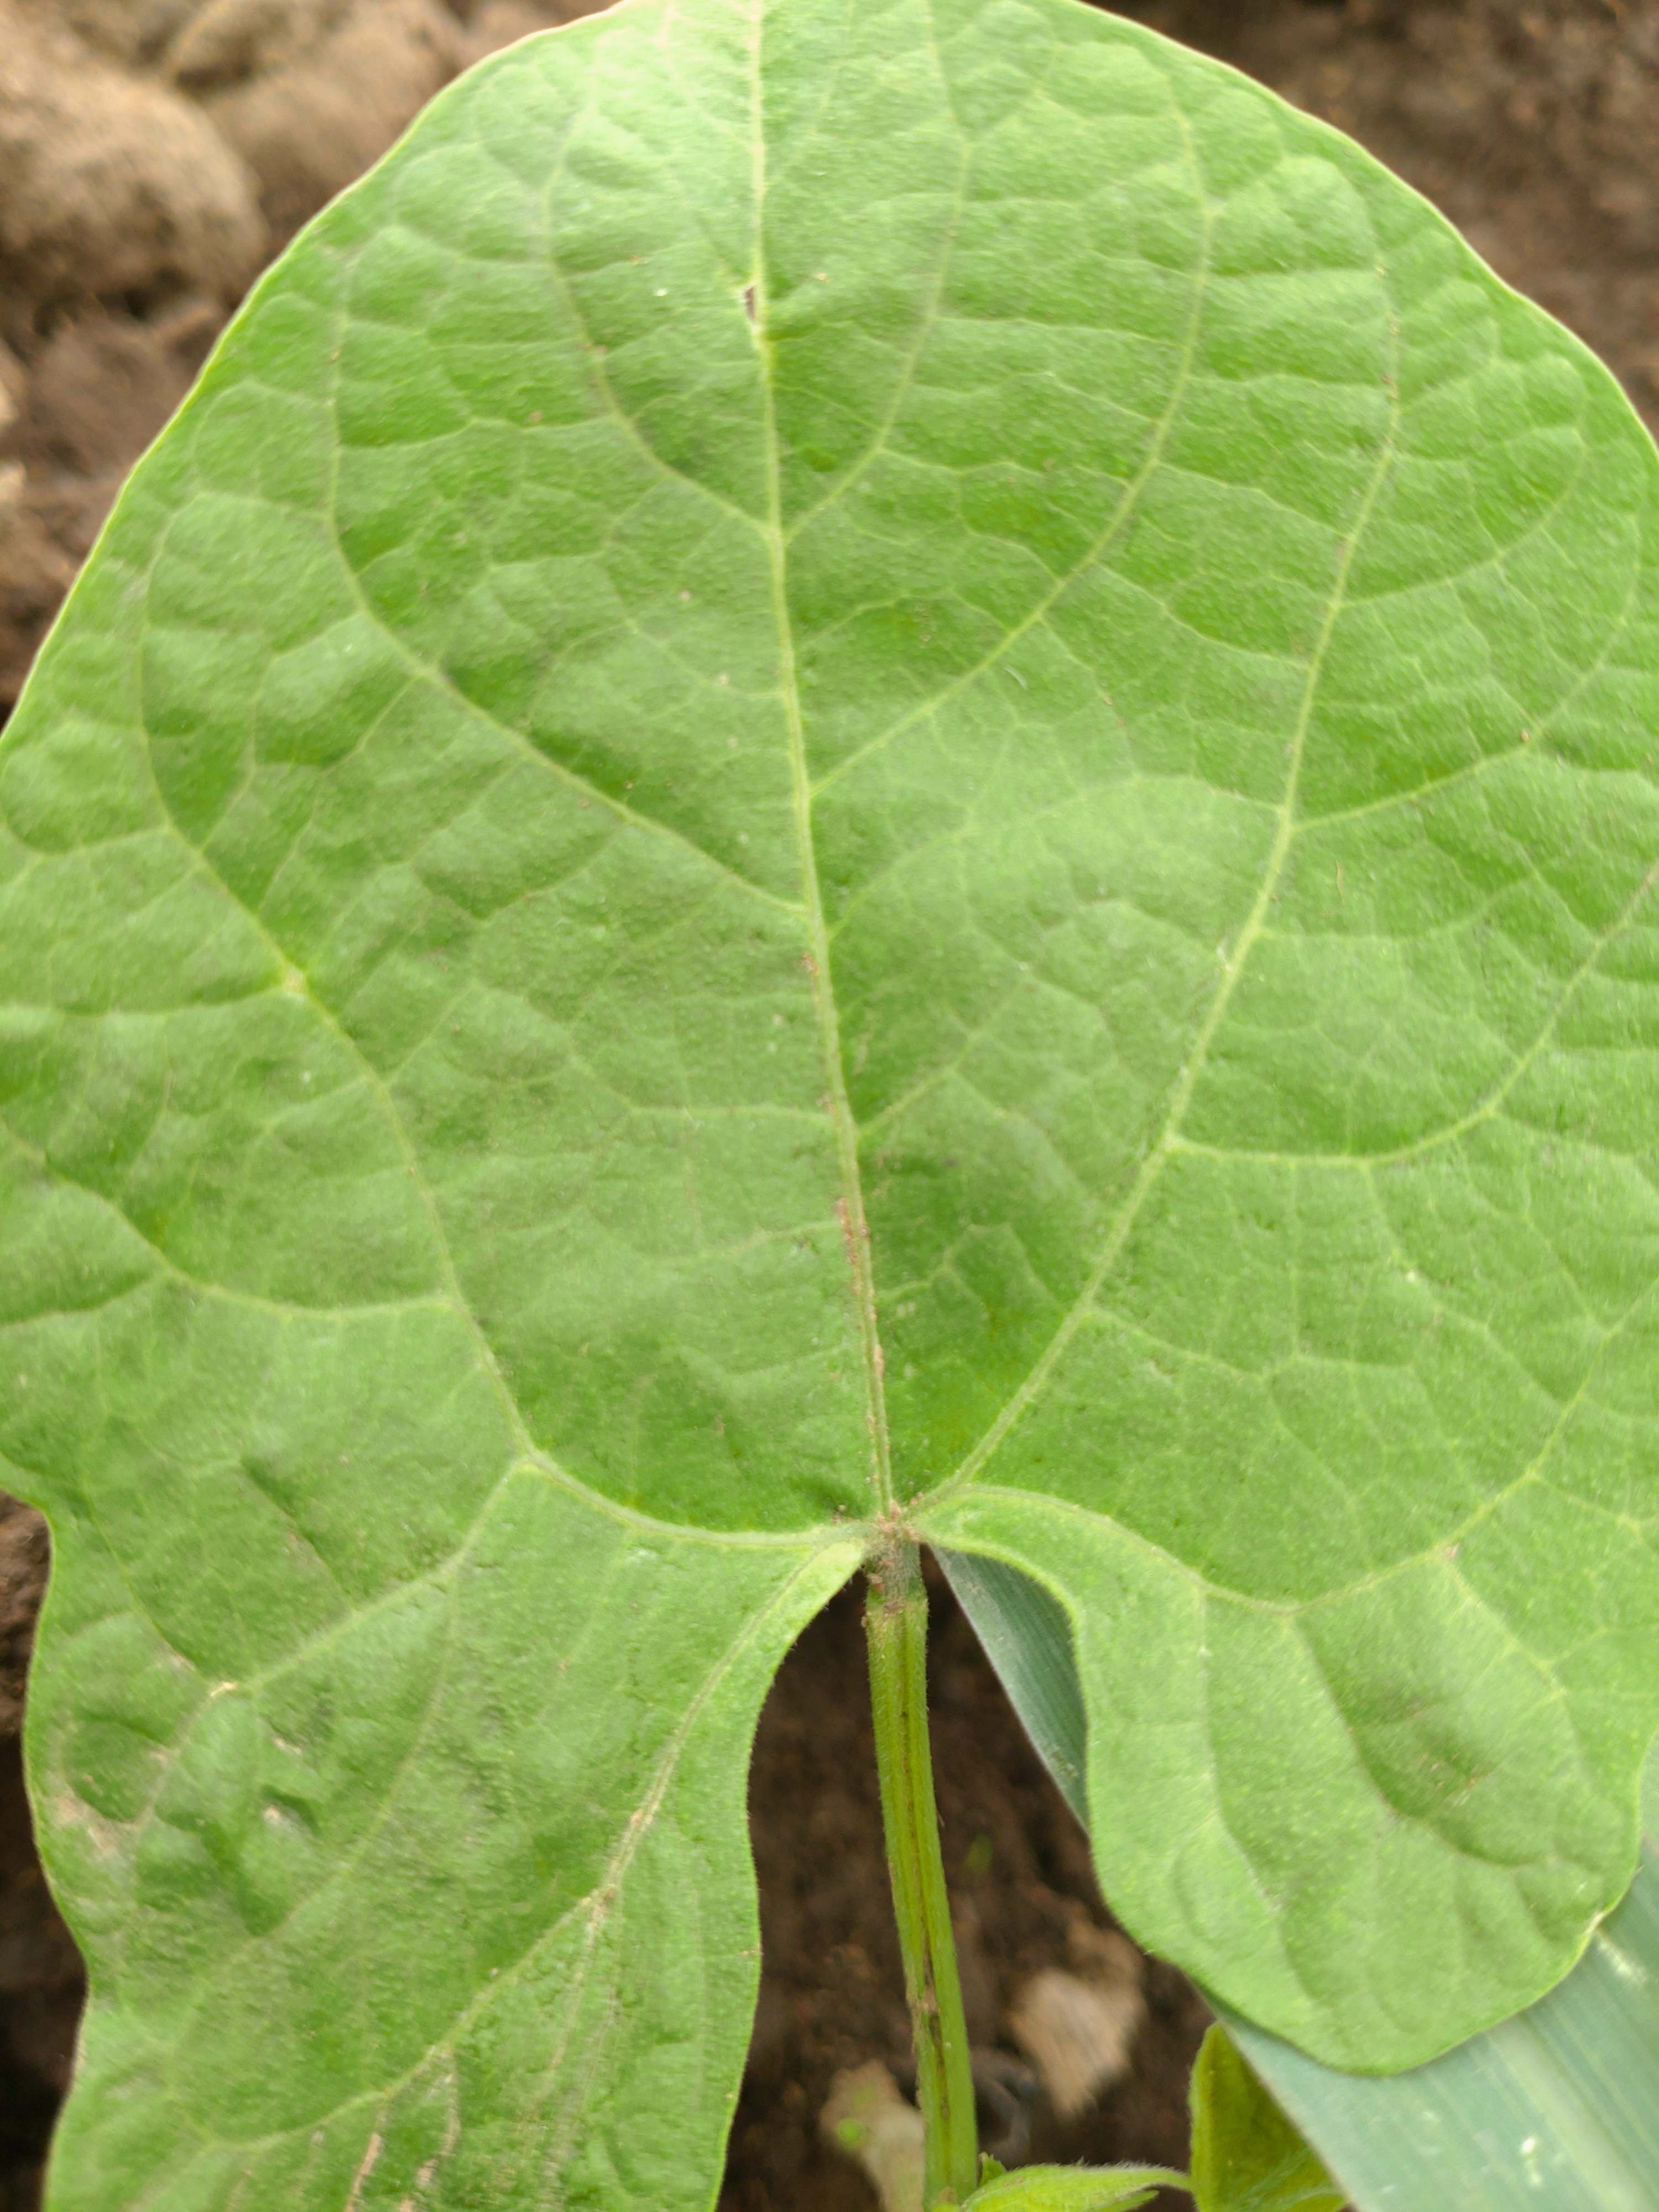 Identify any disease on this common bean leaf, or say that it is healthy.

healthy
